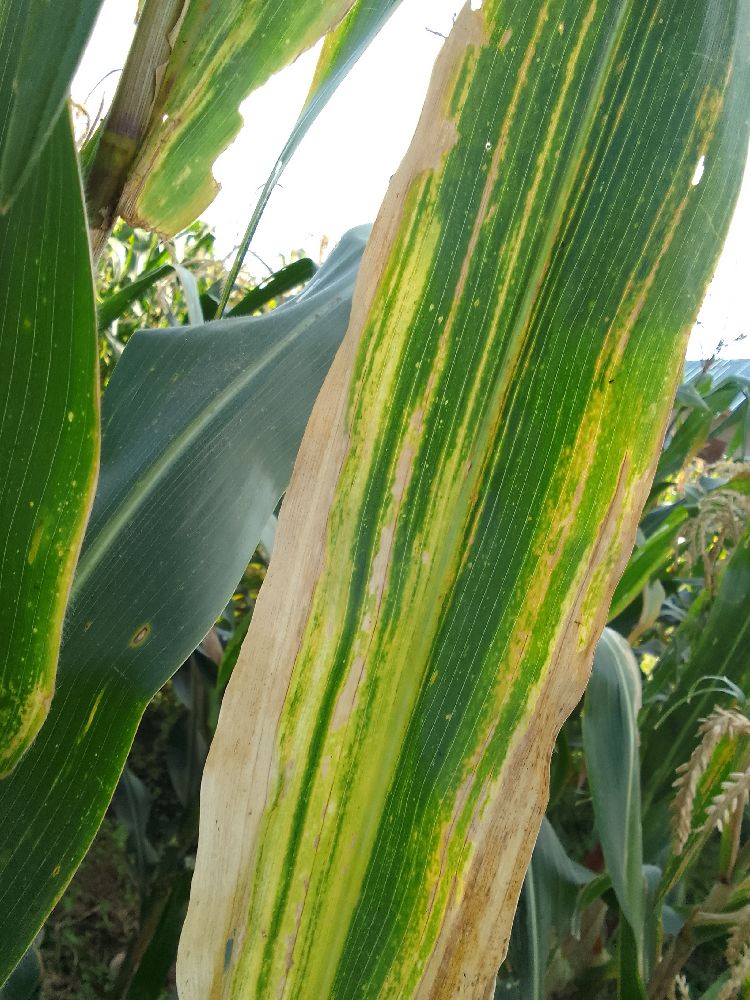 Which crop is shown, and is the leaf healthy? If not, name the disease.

maize, maize lethal necrosis
